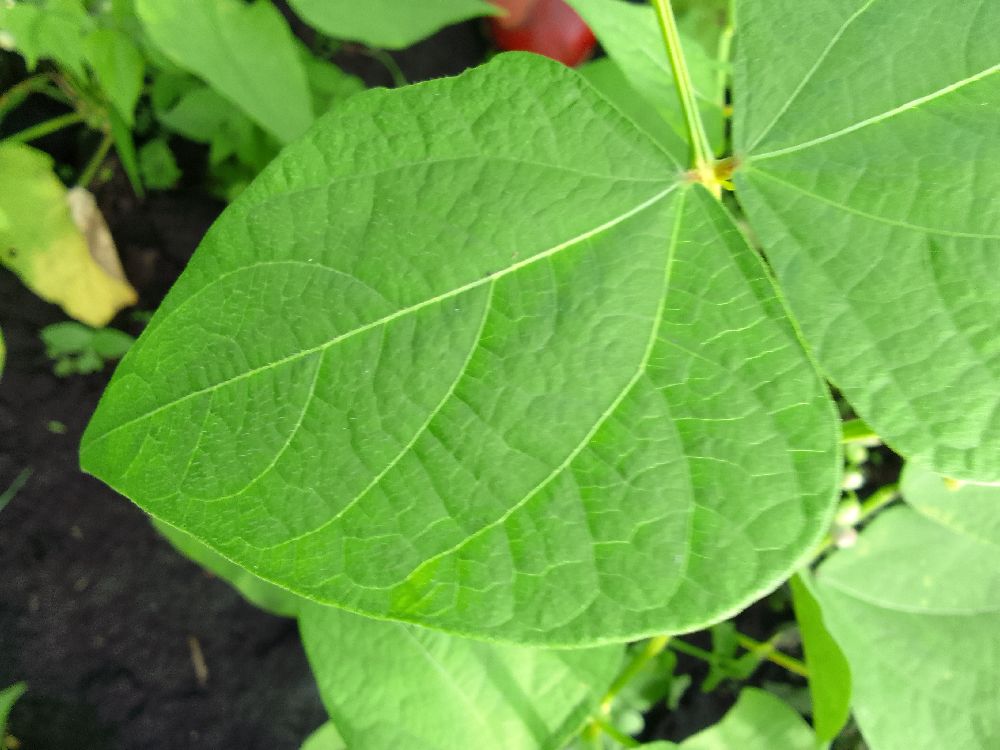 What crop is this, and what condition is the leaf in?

common bean, healthy
